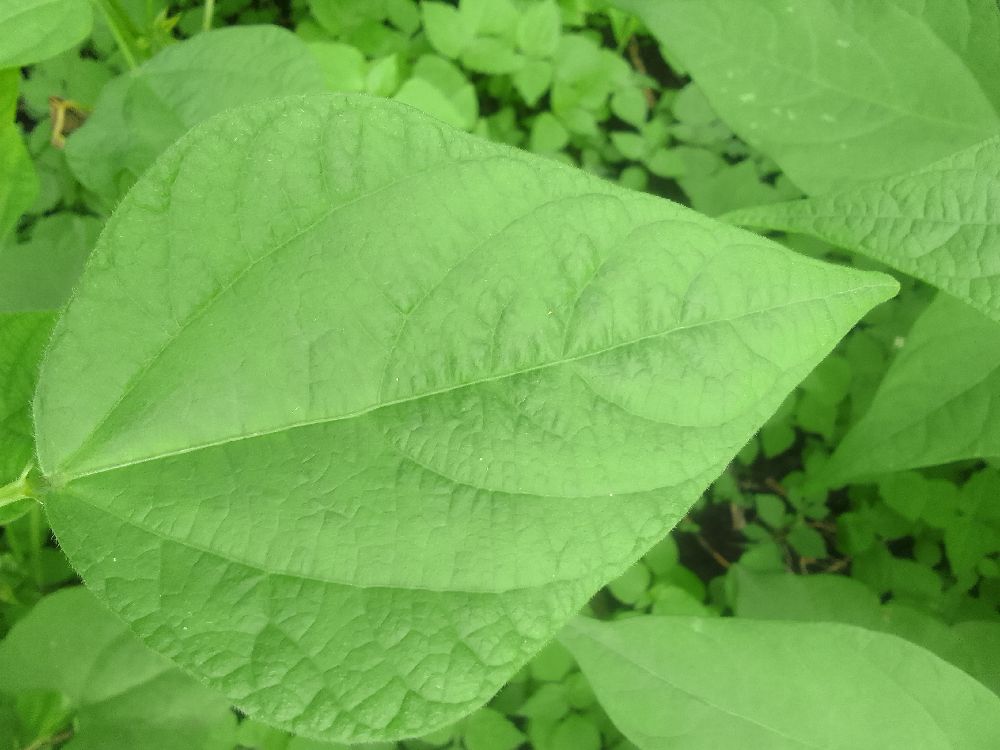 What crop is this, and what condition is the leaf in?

common bean, healthy
